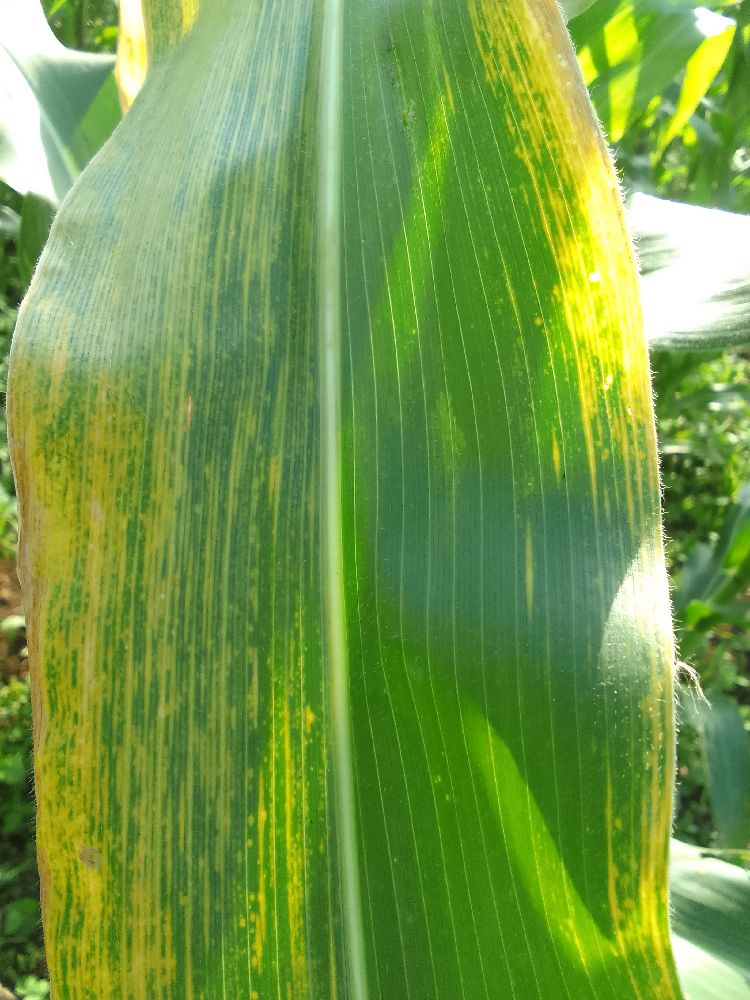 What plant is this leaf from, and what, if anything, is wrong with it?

maize, maize lethal necrosis
